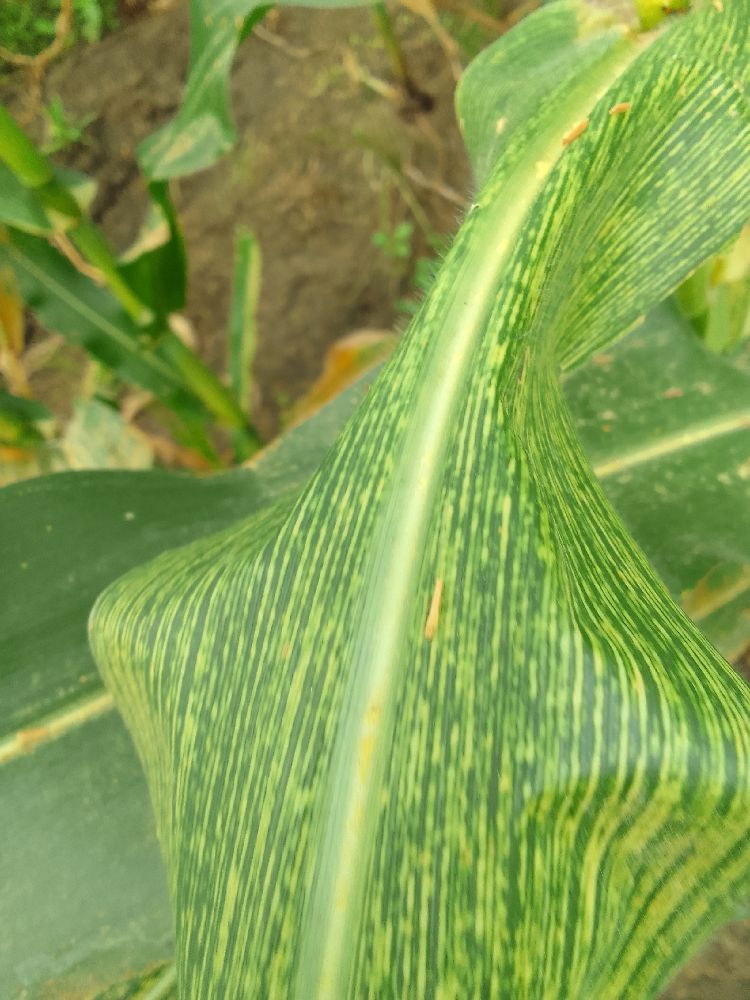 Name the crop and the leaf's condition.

maize, maize streak virus
